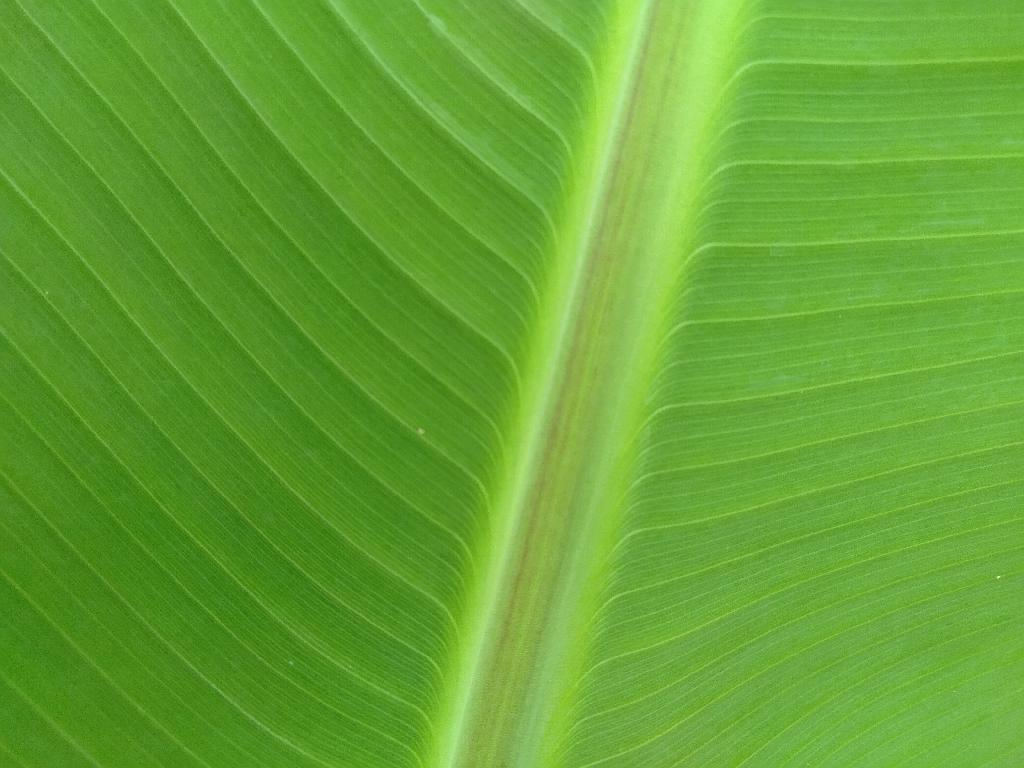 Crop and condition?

banana, healthy
